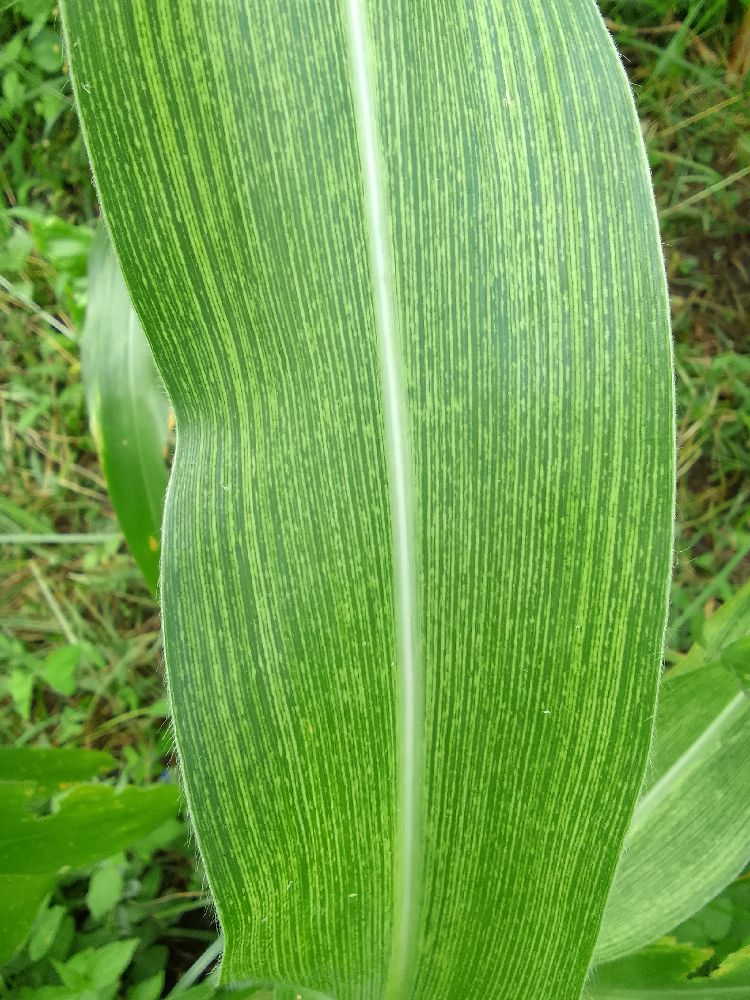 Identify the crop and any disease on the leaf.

maize, maize streak virus
